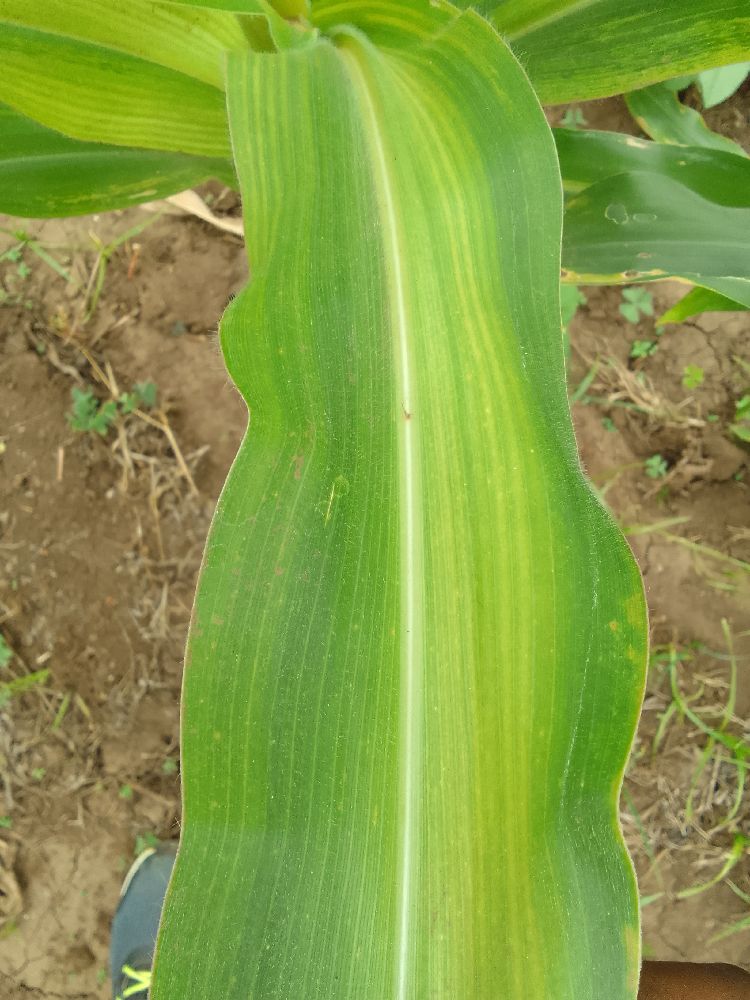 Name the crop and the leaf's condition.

maize, maize lethal necrosis
